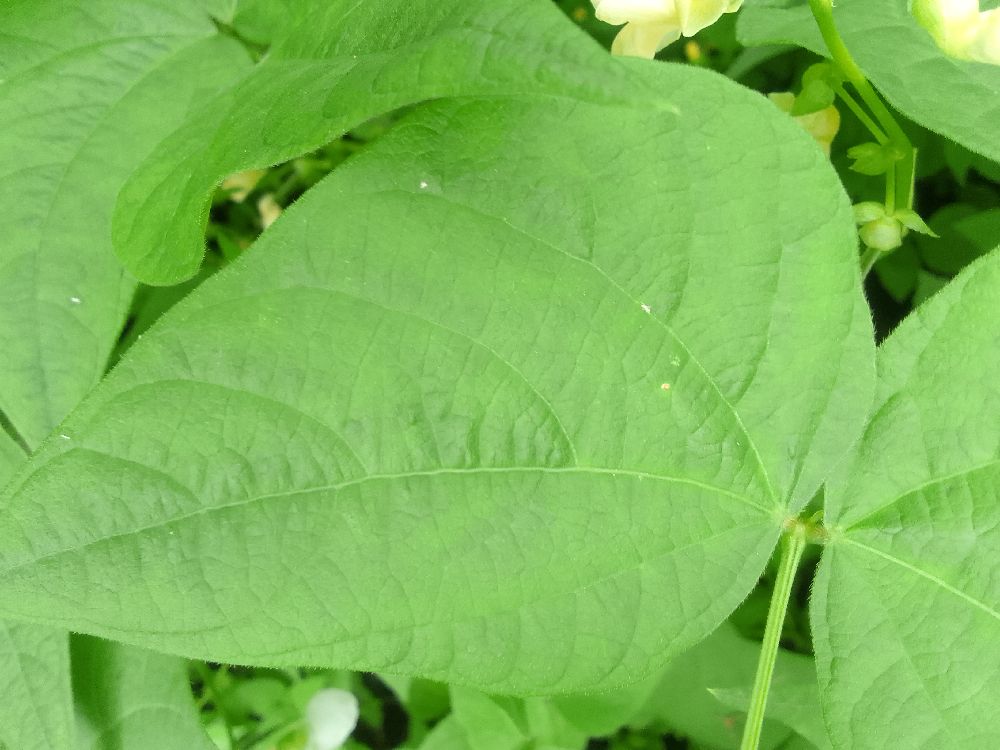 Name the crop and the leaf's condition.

common bean, healthy
